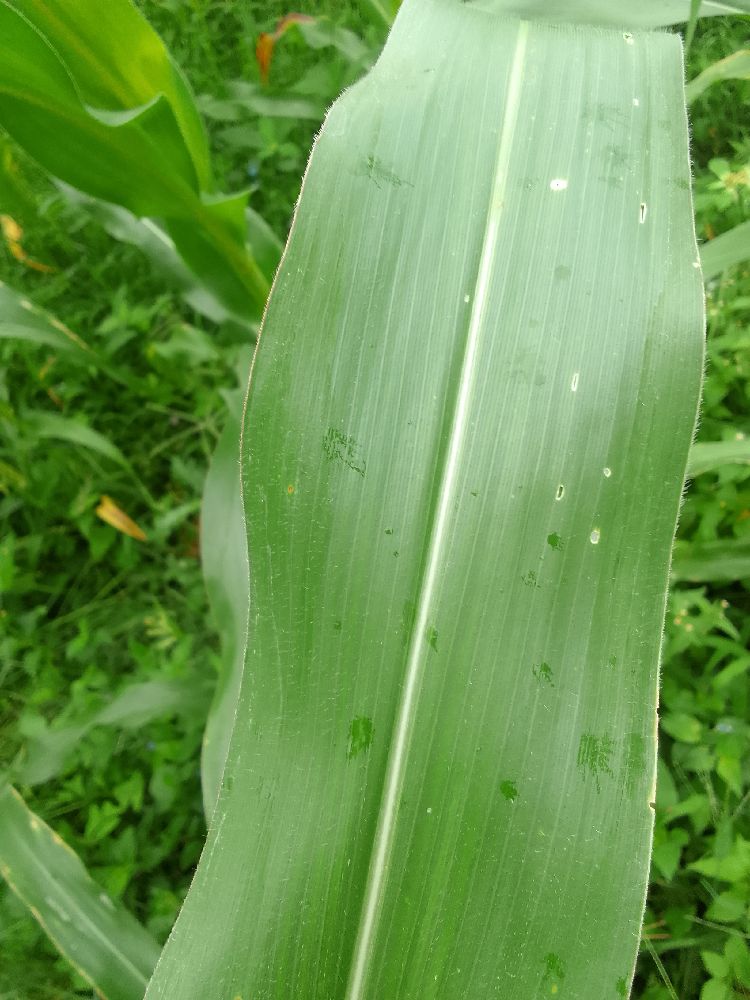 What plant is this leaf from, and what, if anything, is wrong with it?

maize, healthy
